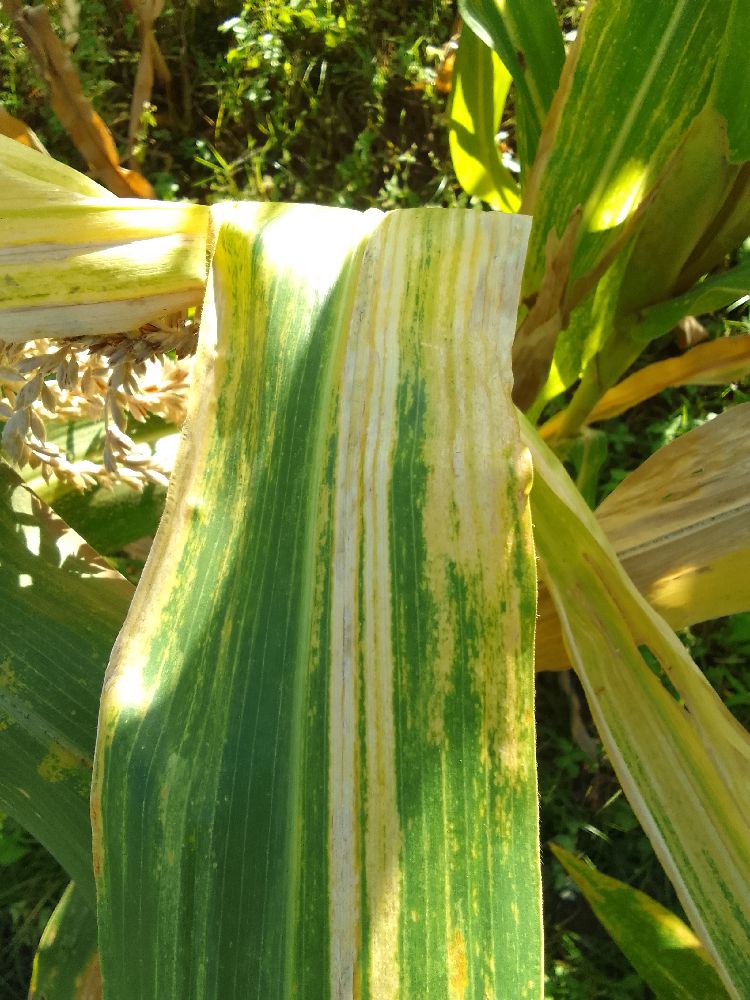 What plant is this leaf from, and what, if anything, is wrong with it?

maize, maize lethal necrosis
